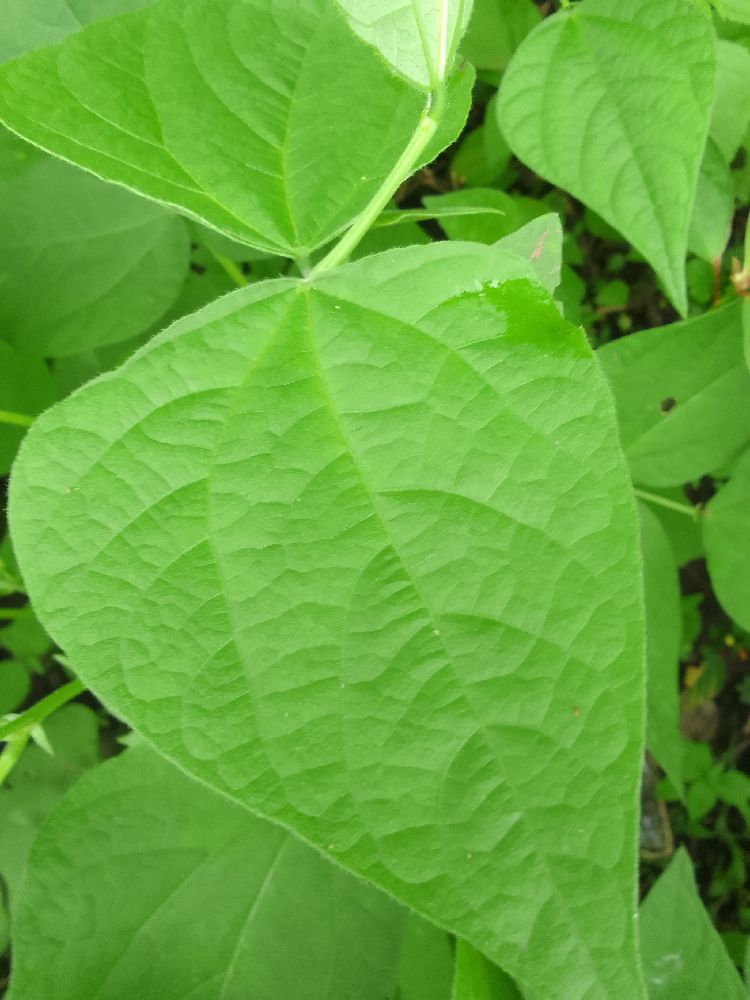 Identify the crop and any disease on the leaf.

common bean, healthy
